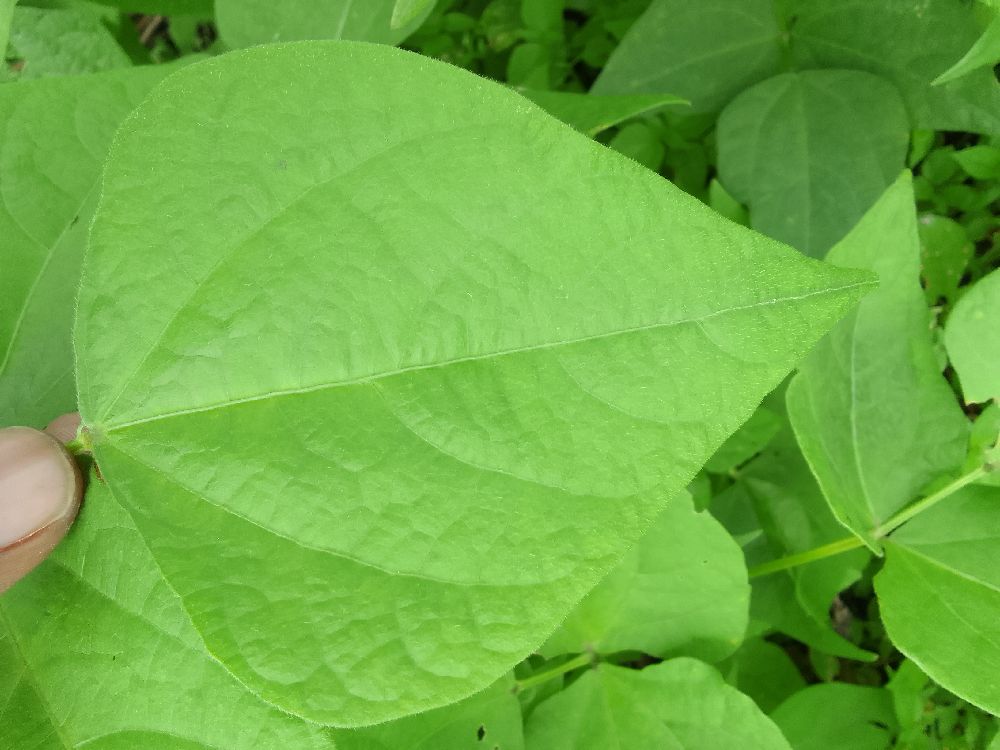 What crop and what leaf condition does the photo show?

common bean, healthy
